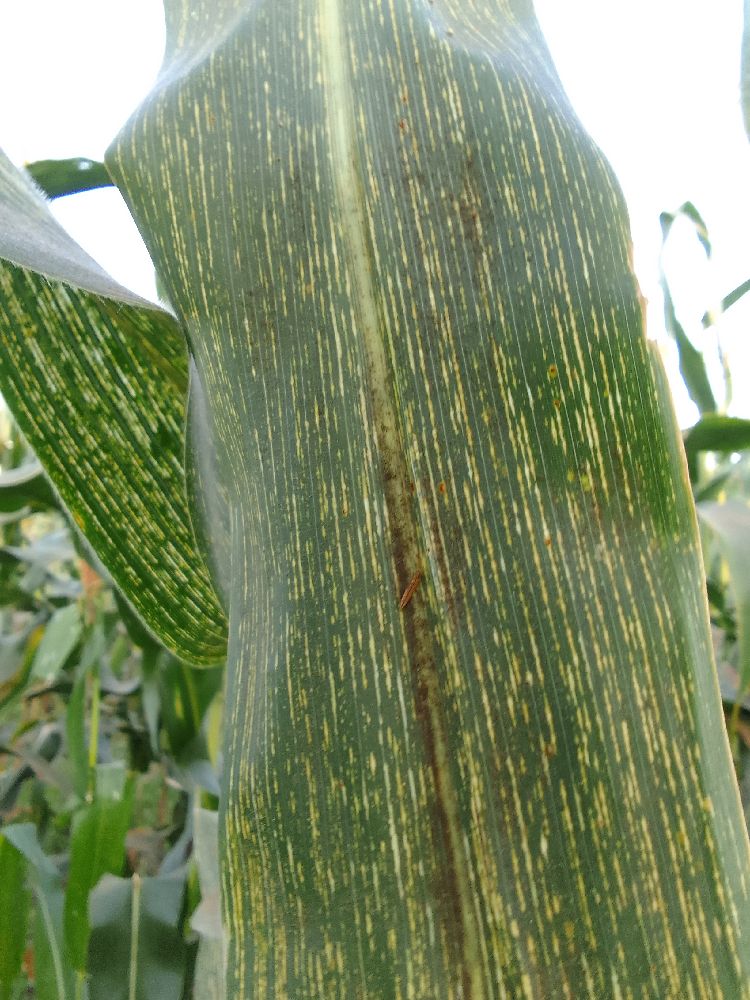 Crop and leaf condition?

maize, maize streak virus
